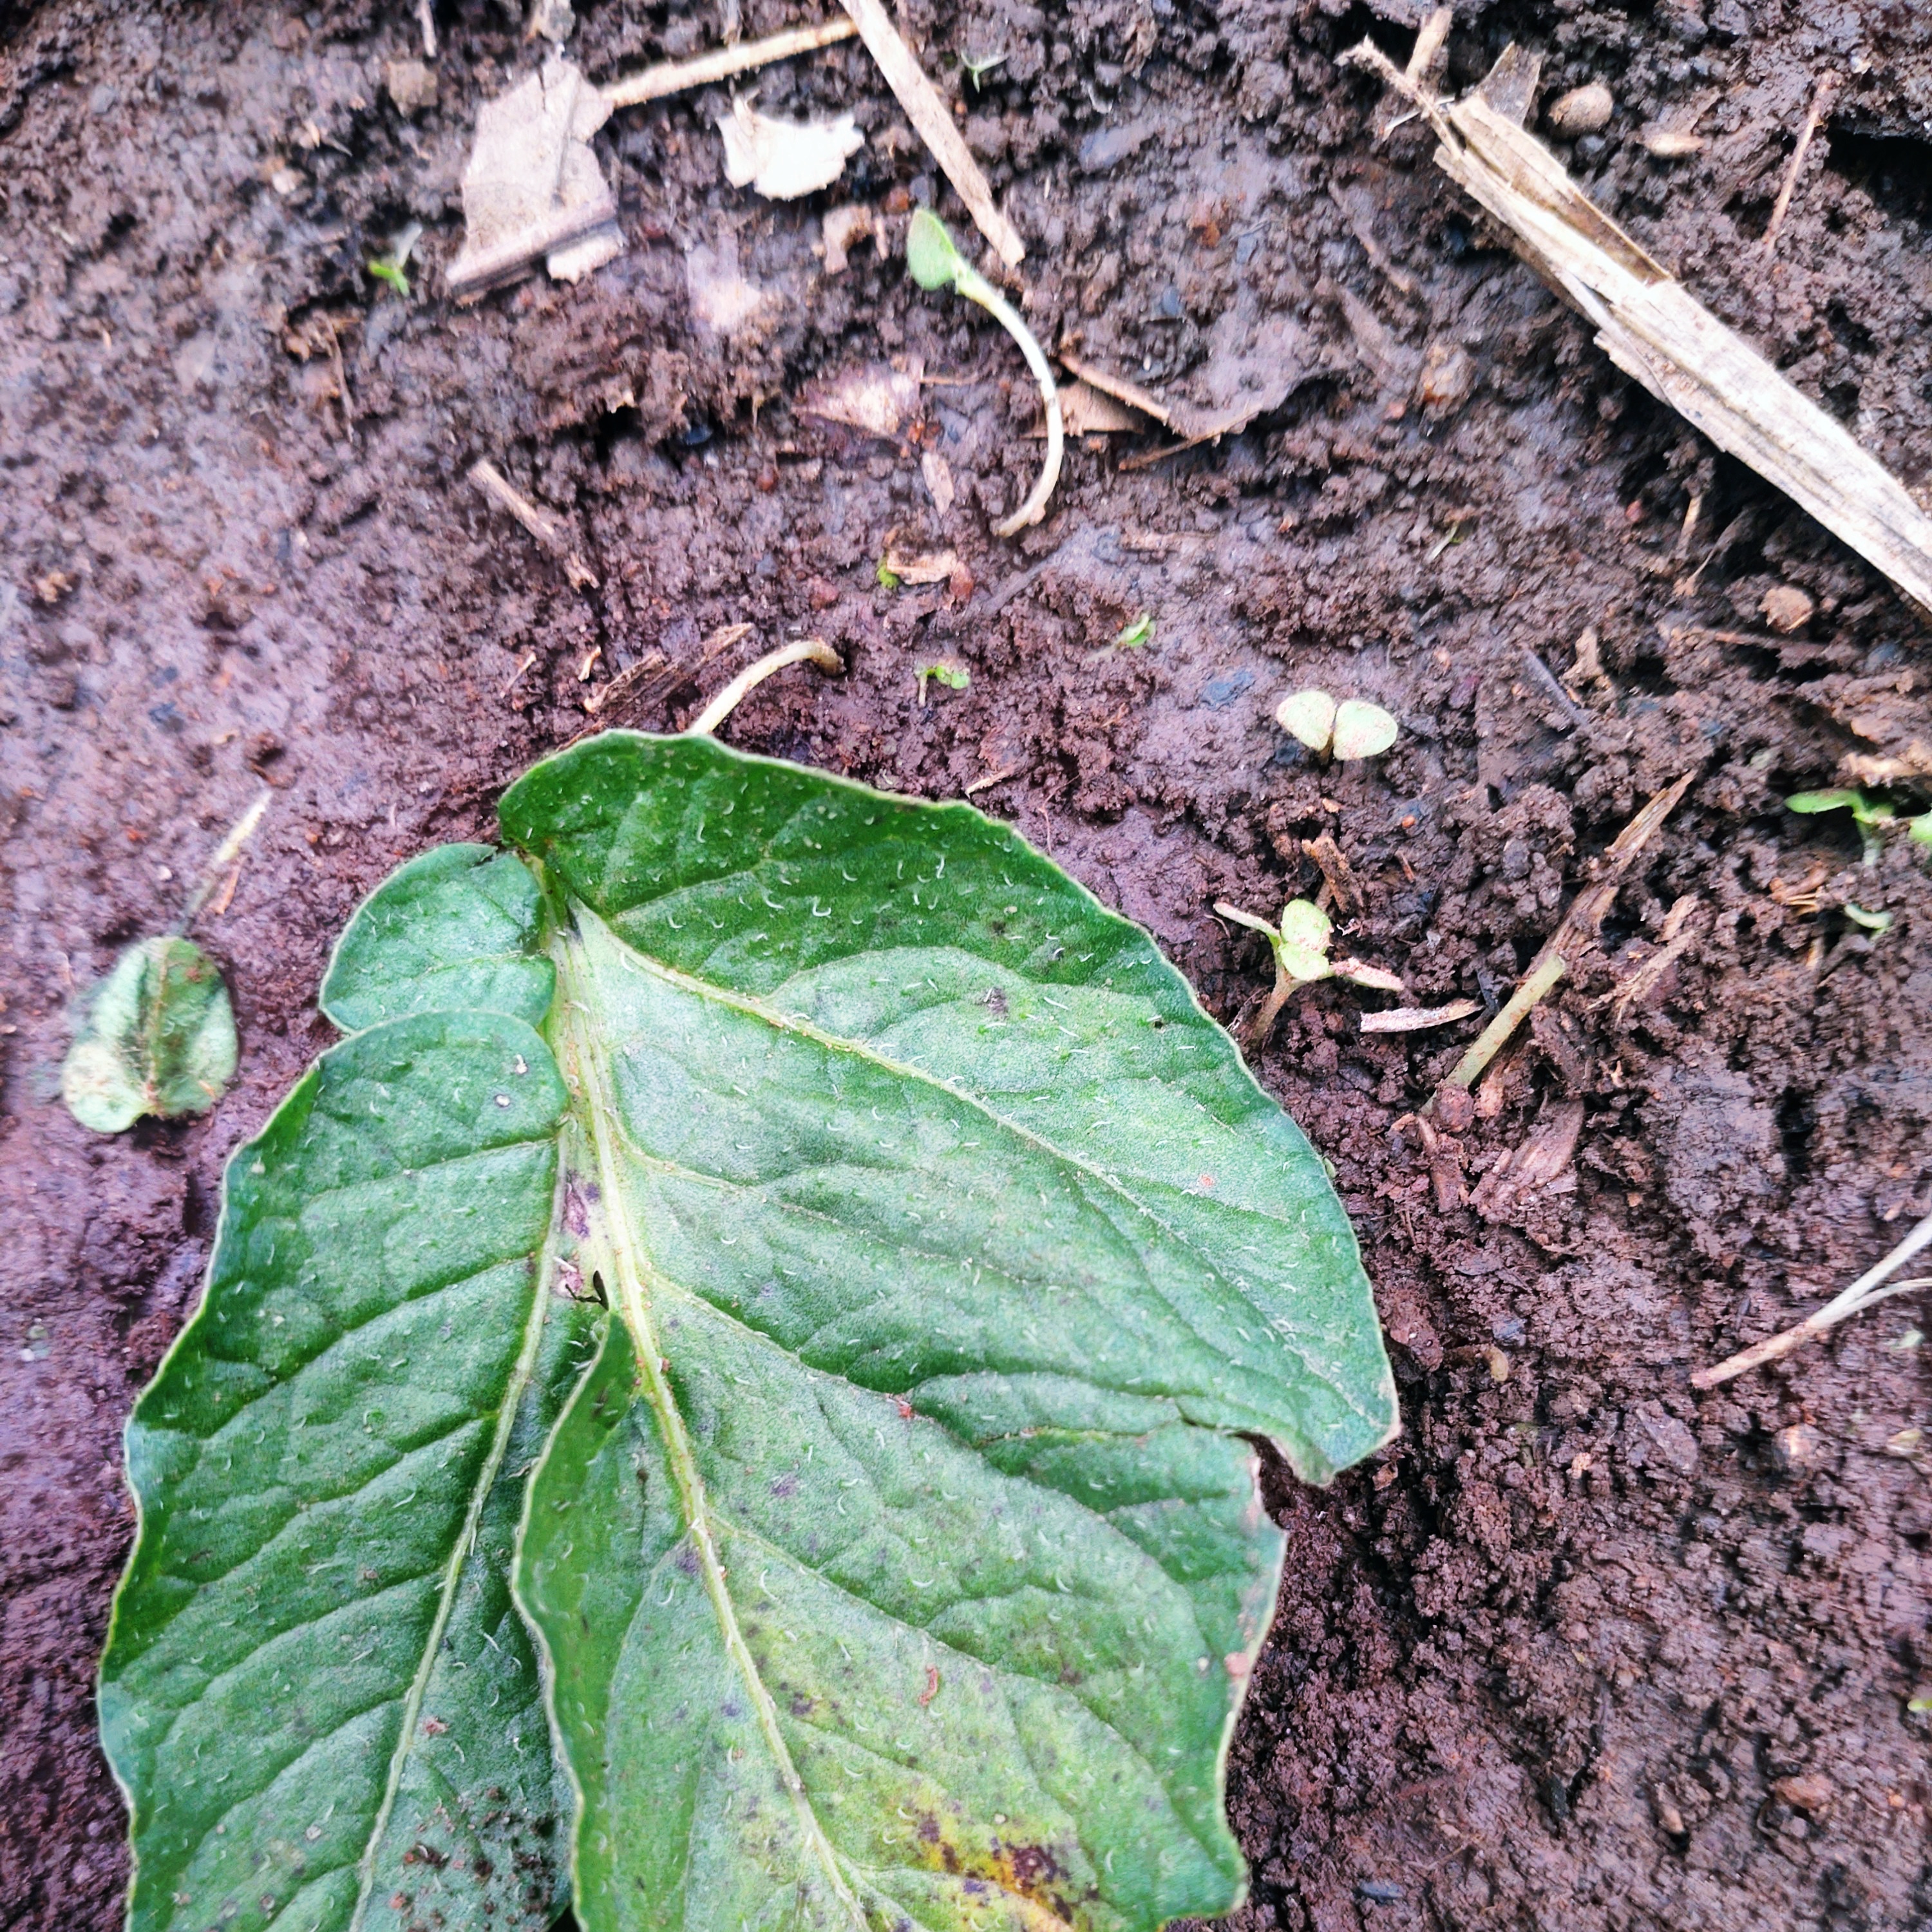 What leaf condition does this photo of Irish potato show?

late blight
